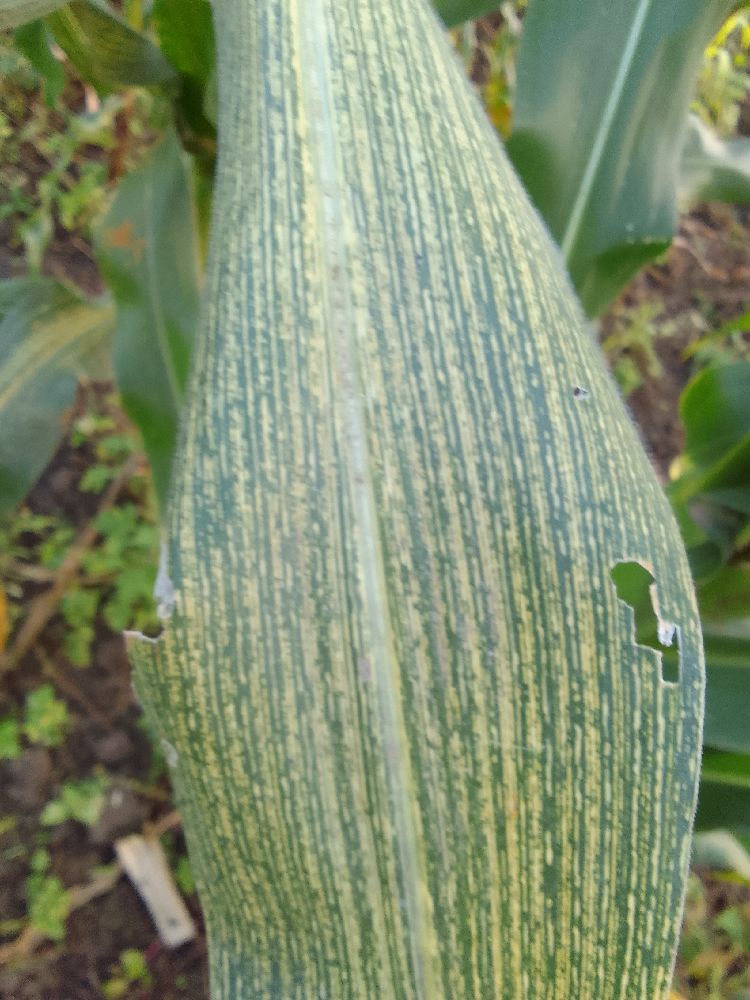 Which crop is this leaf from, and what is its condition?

maize, maize streak virus
